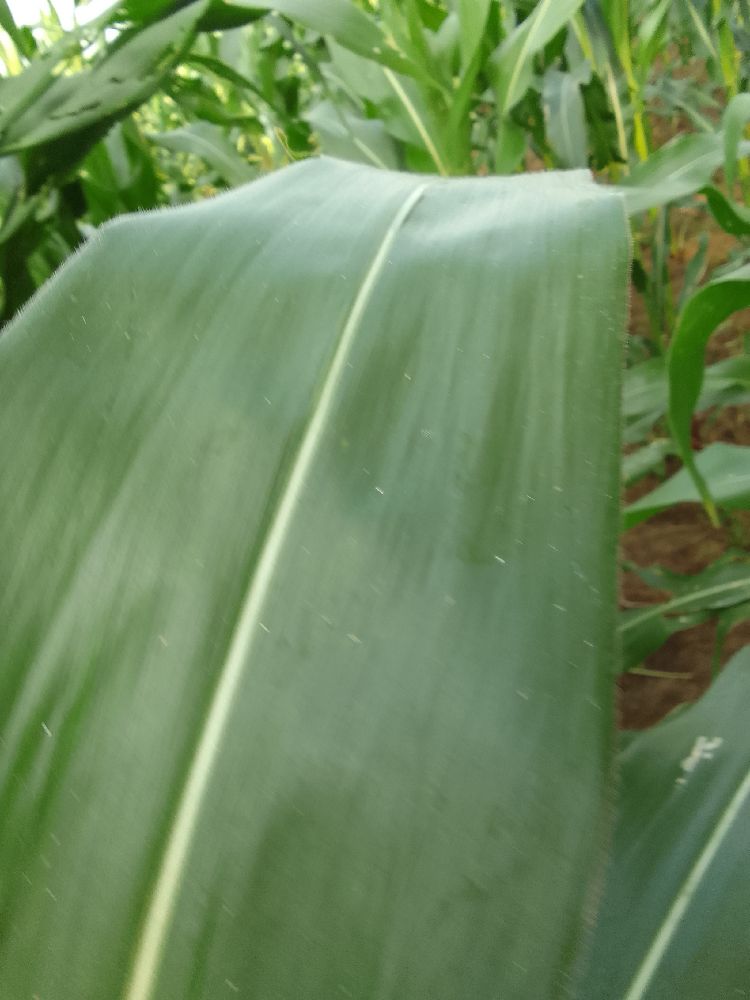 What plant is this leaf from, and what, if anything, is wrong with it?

maize, healthy
